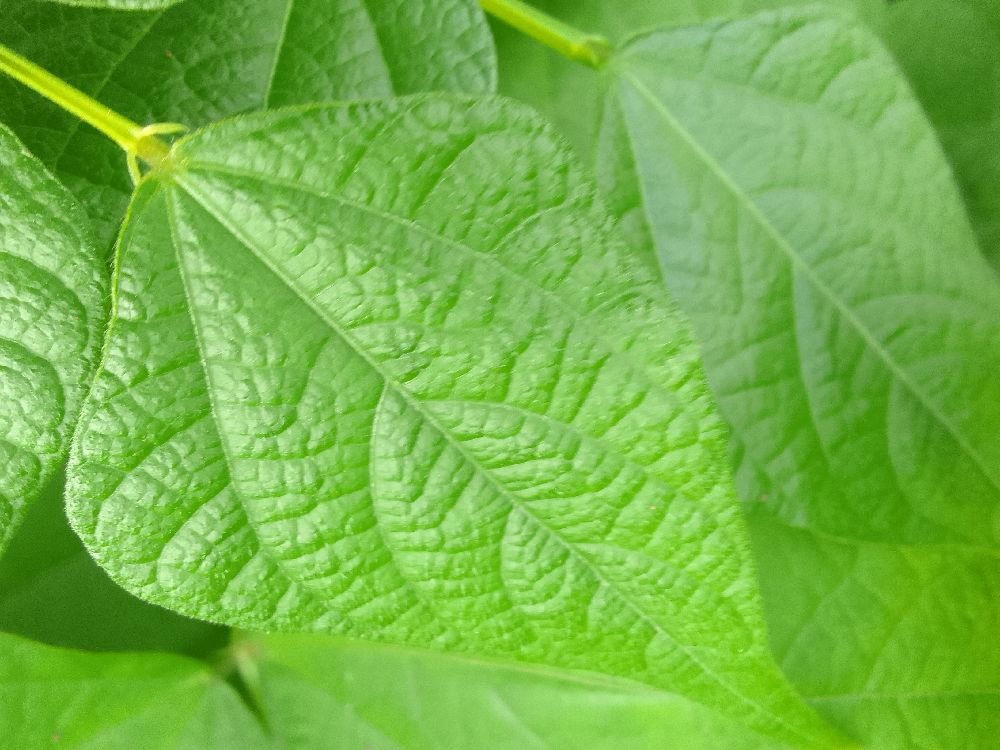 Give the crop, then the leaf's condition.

common bean, healthy
